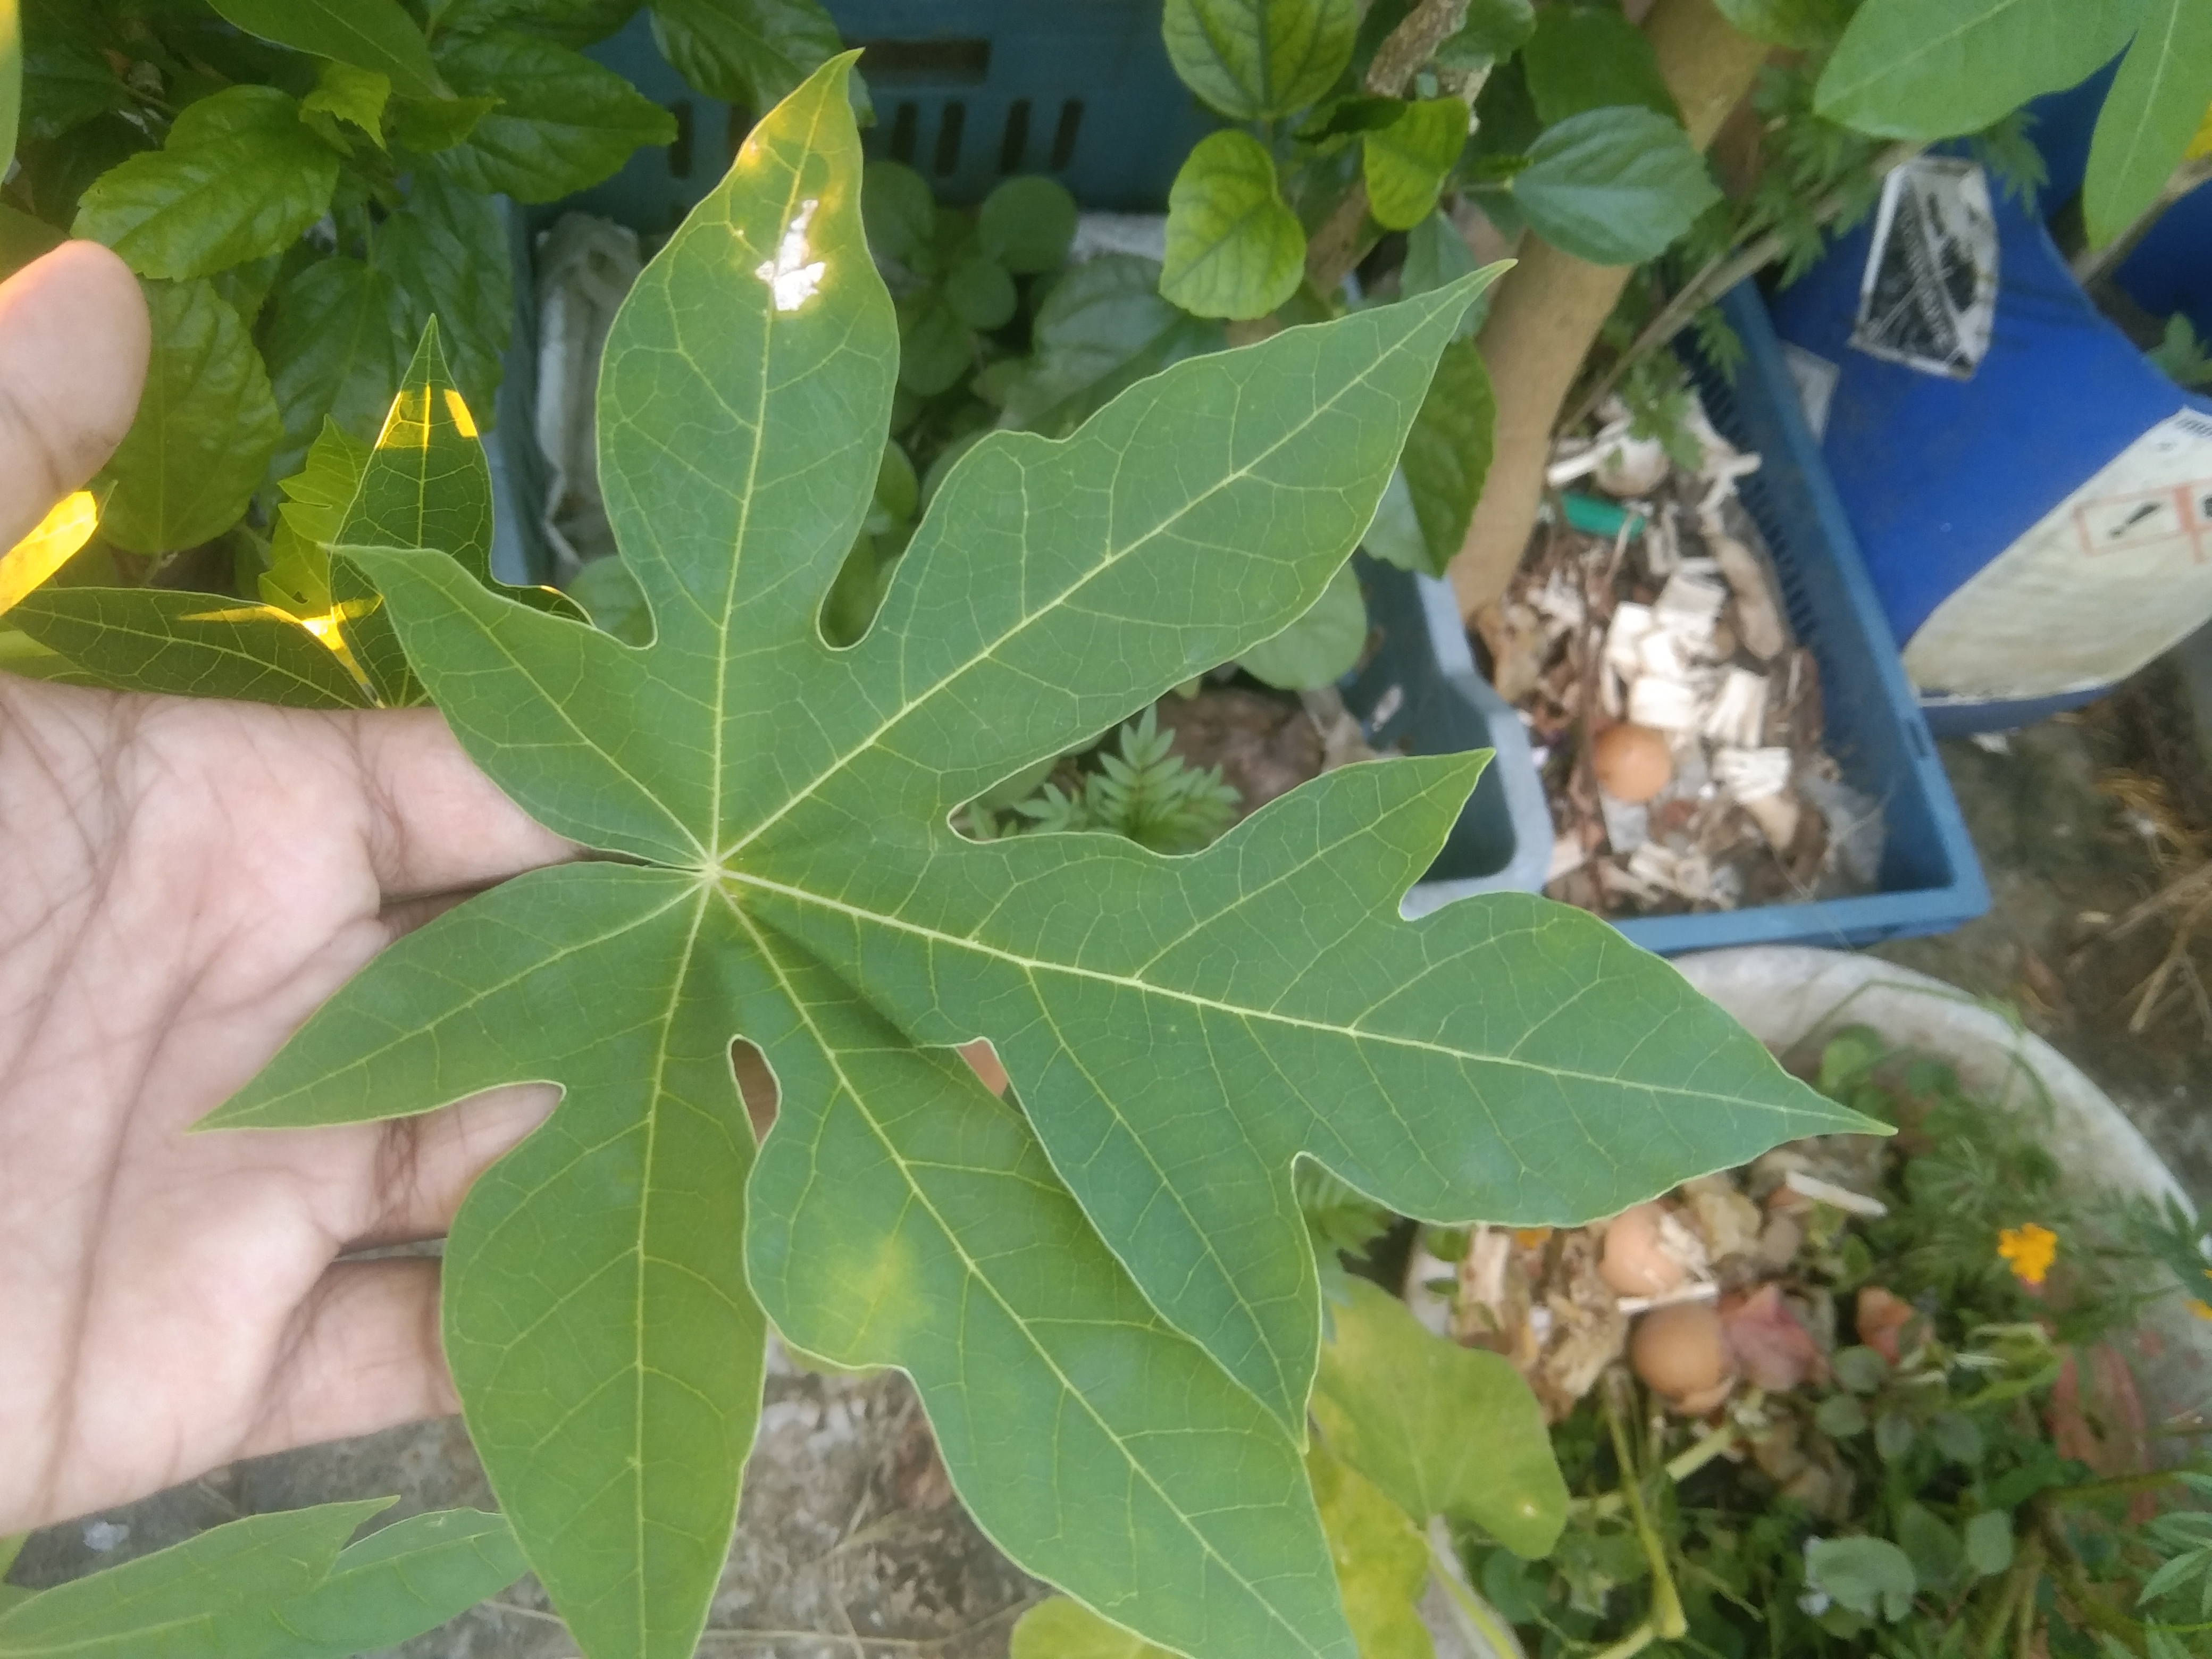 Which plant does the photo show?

papaya
